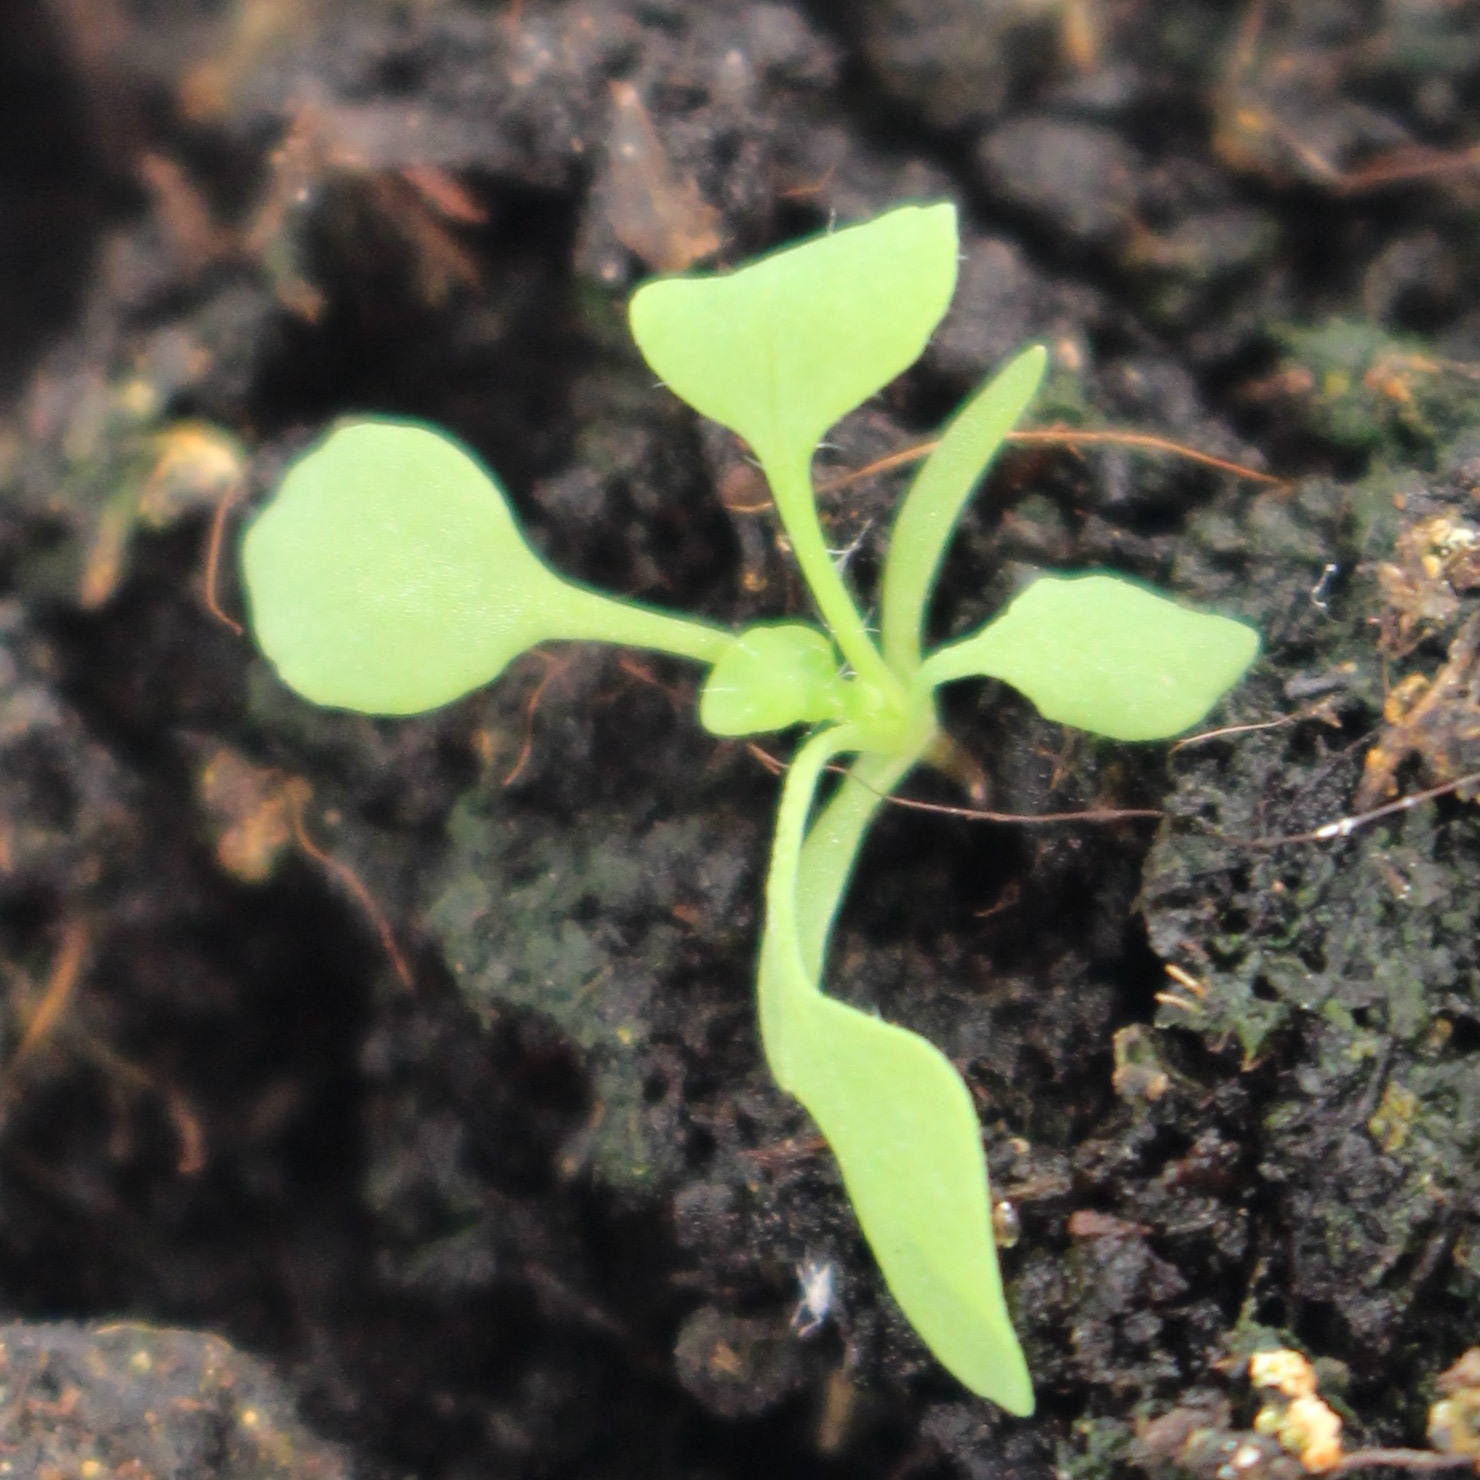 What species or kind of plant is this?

Papaver rhoeas
